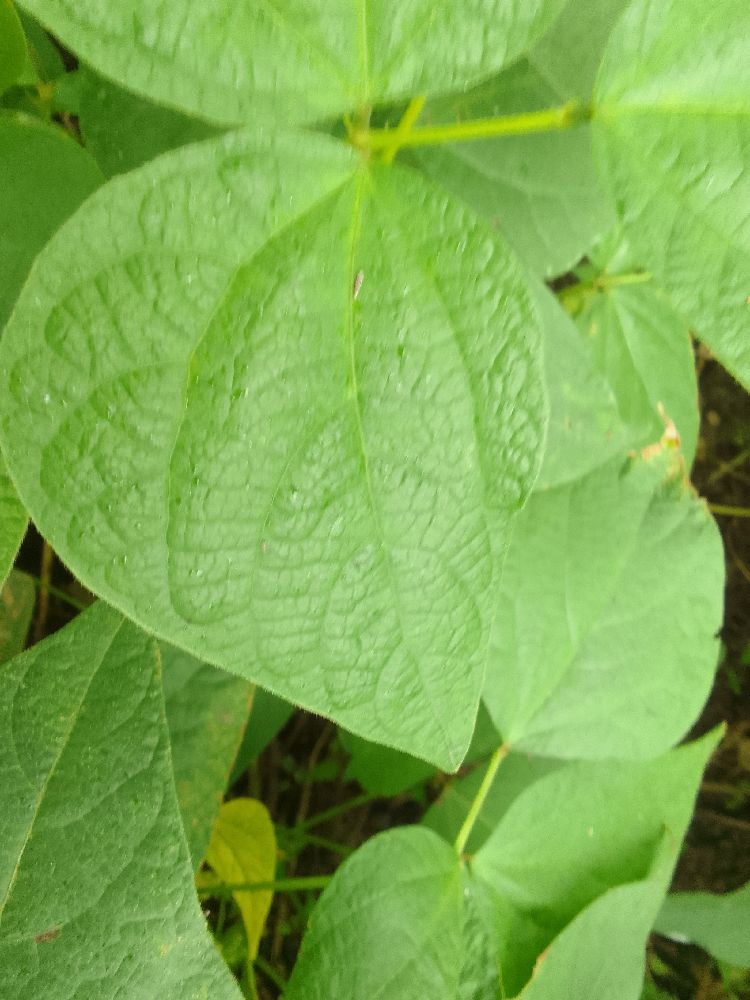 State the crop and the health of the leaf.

common bean, healthy
